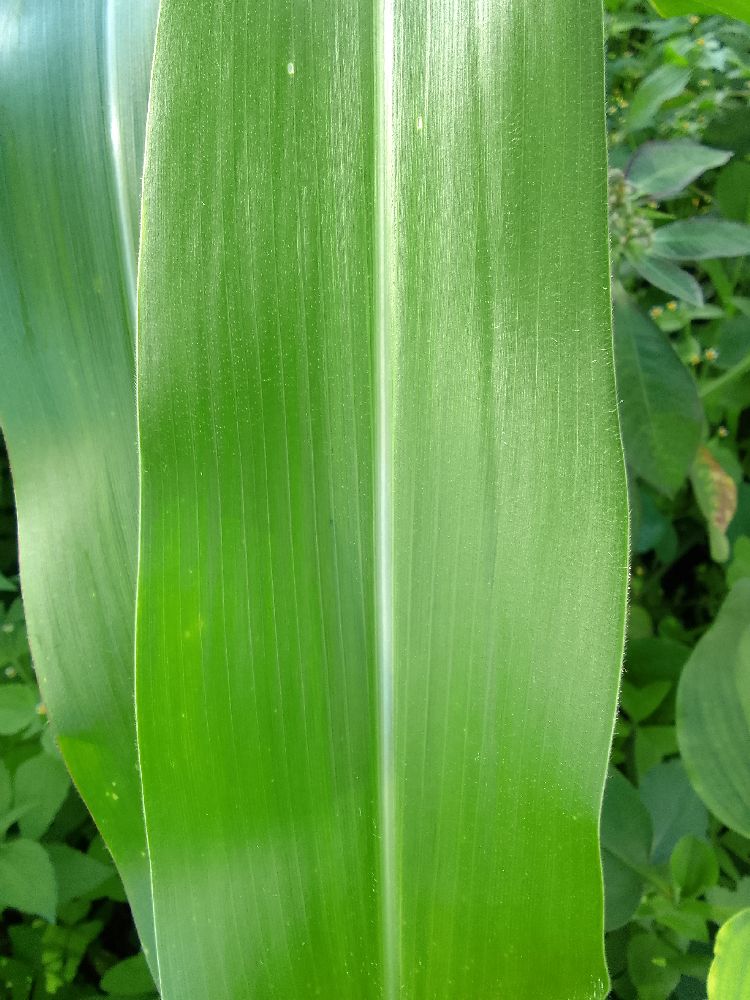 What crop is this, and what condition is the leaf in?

maize, healthy
